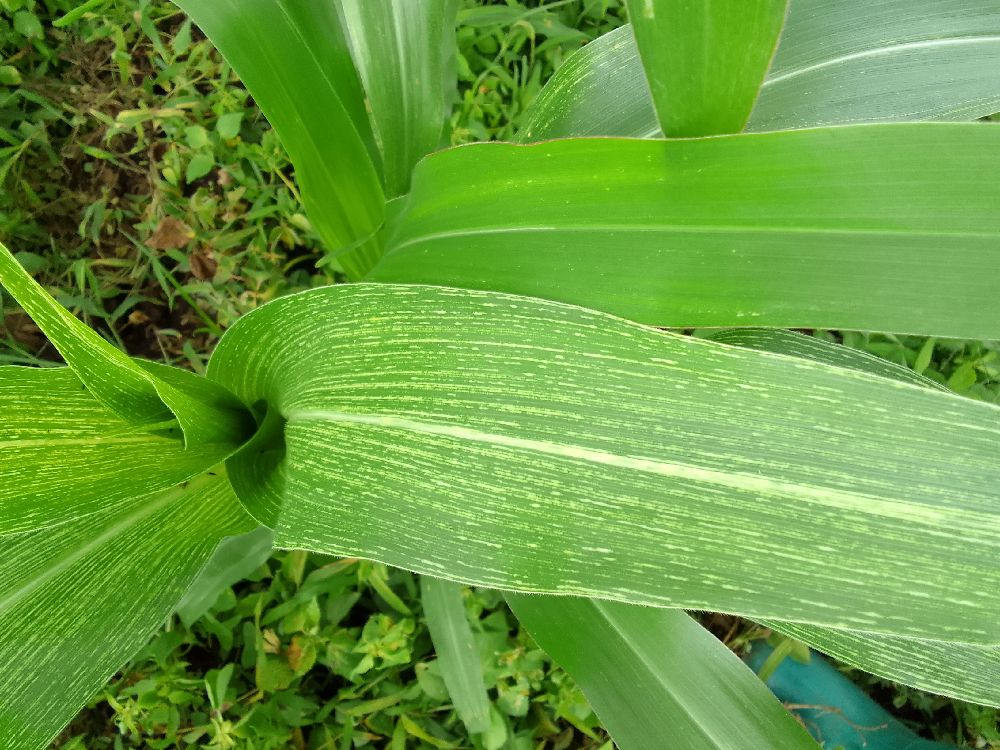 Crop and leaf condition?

maize, maize streak virus
